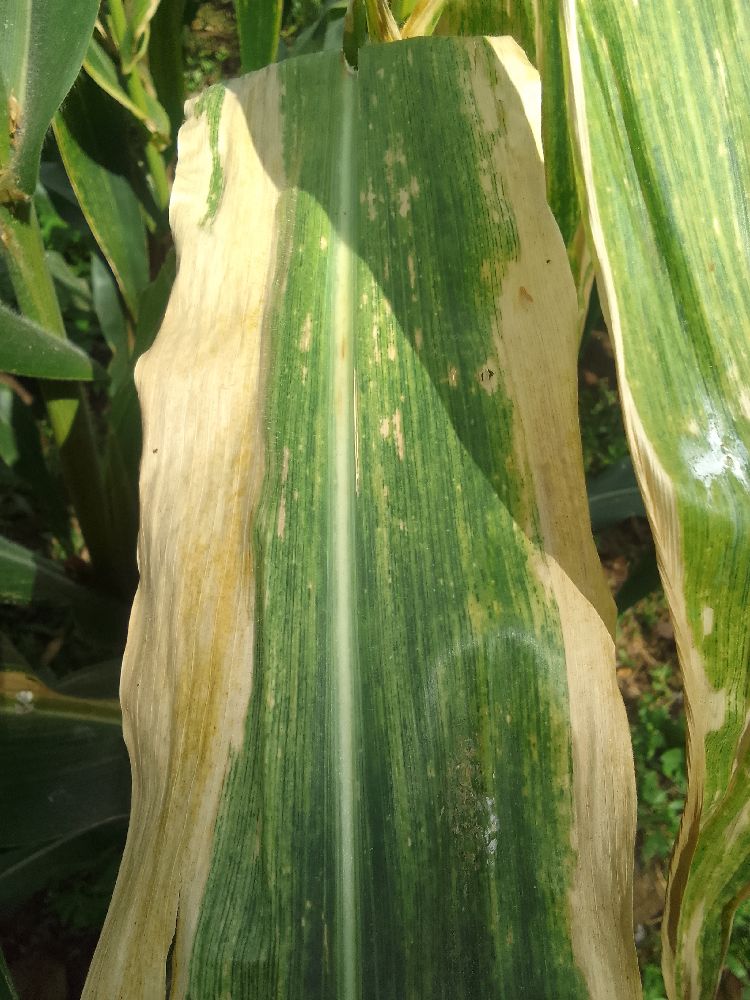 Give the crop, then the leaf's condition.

maize, maize lethal necrosis
